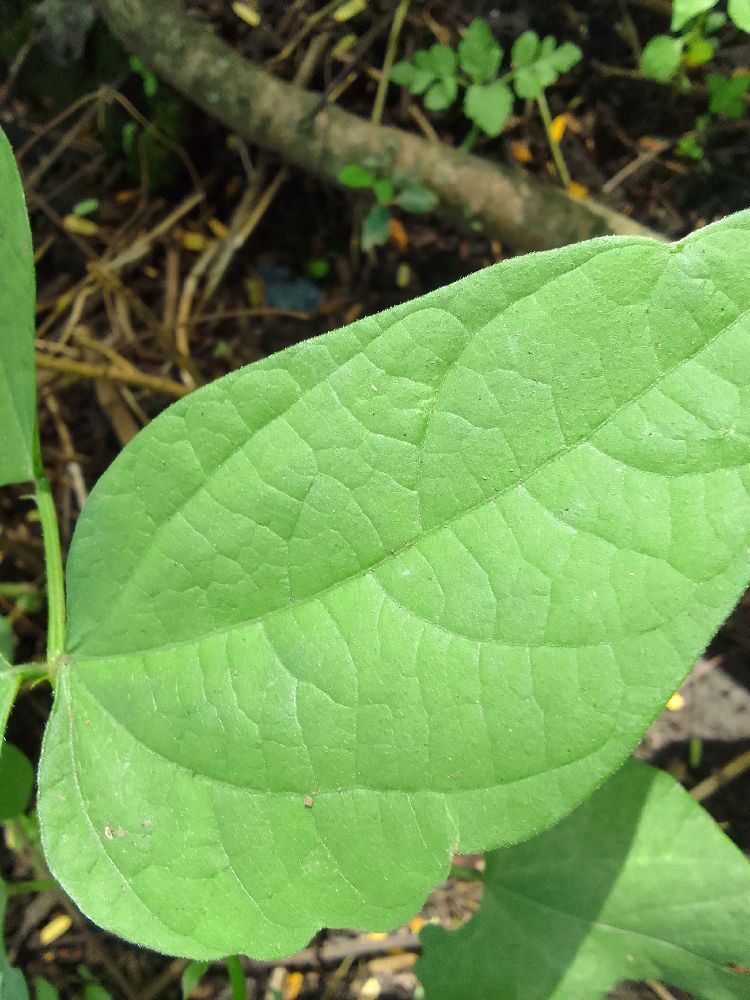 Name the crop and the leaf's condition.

common bean, healthy
